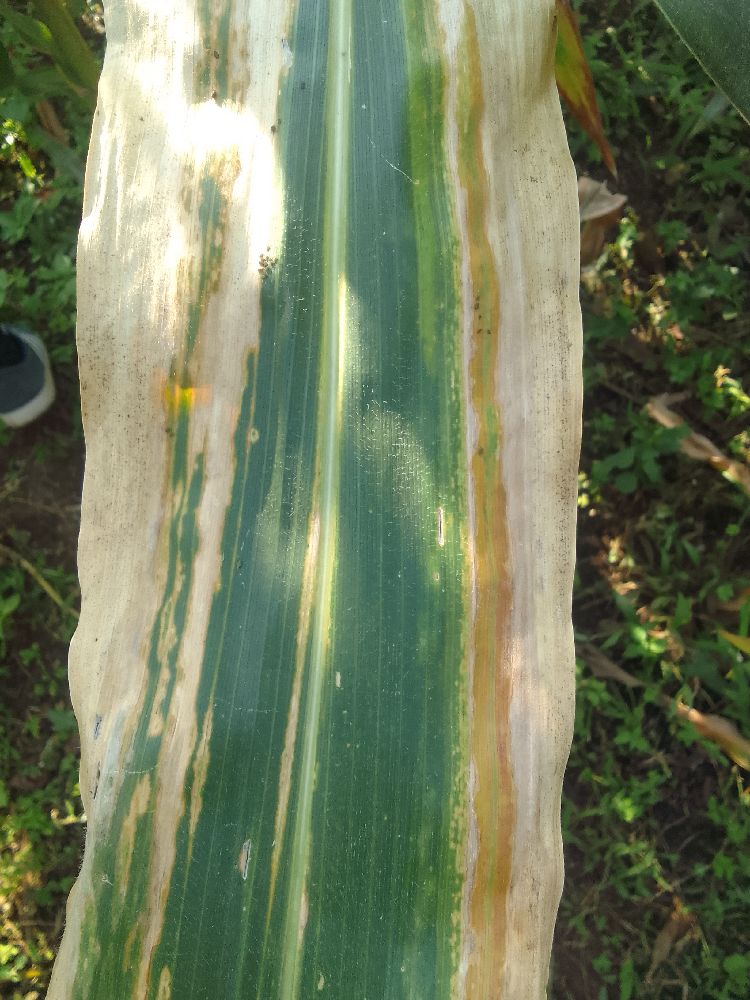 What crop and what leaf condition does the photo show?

maize, maize lethal necrosis
